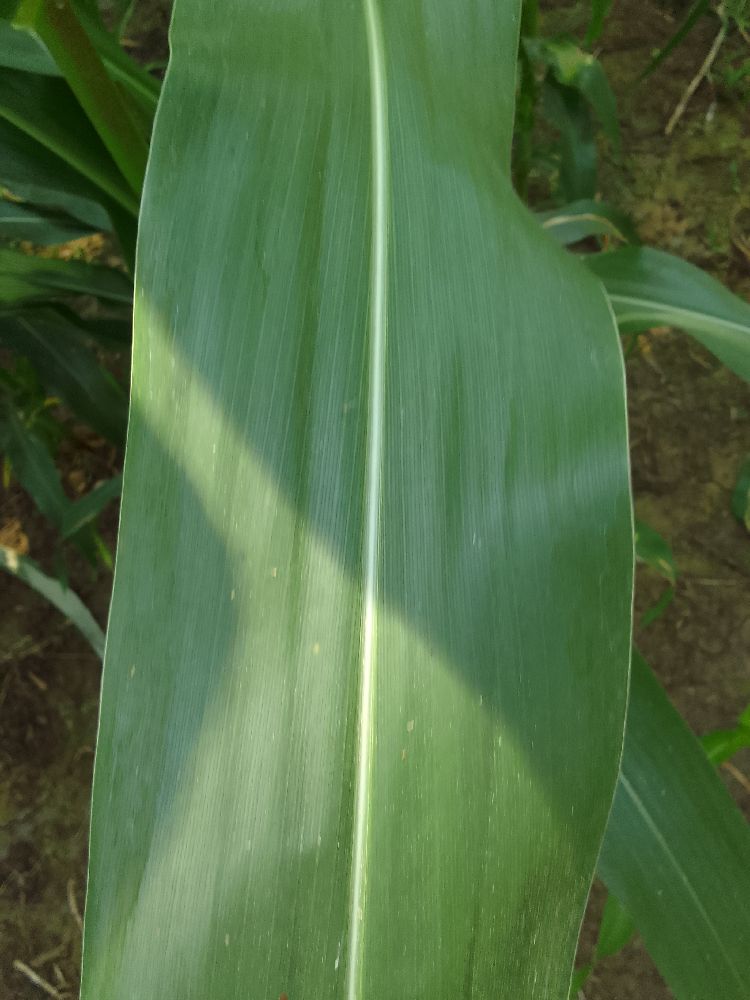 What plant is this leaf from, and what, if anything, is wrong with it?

maize, healthy
